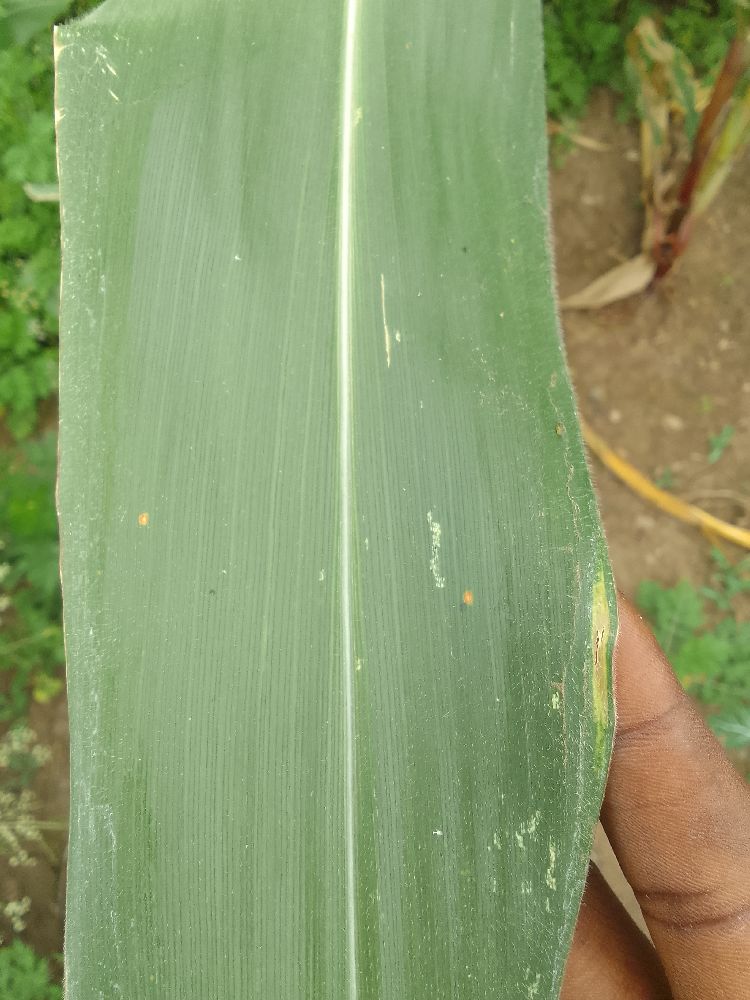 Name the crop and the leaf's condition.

maize, healthy
